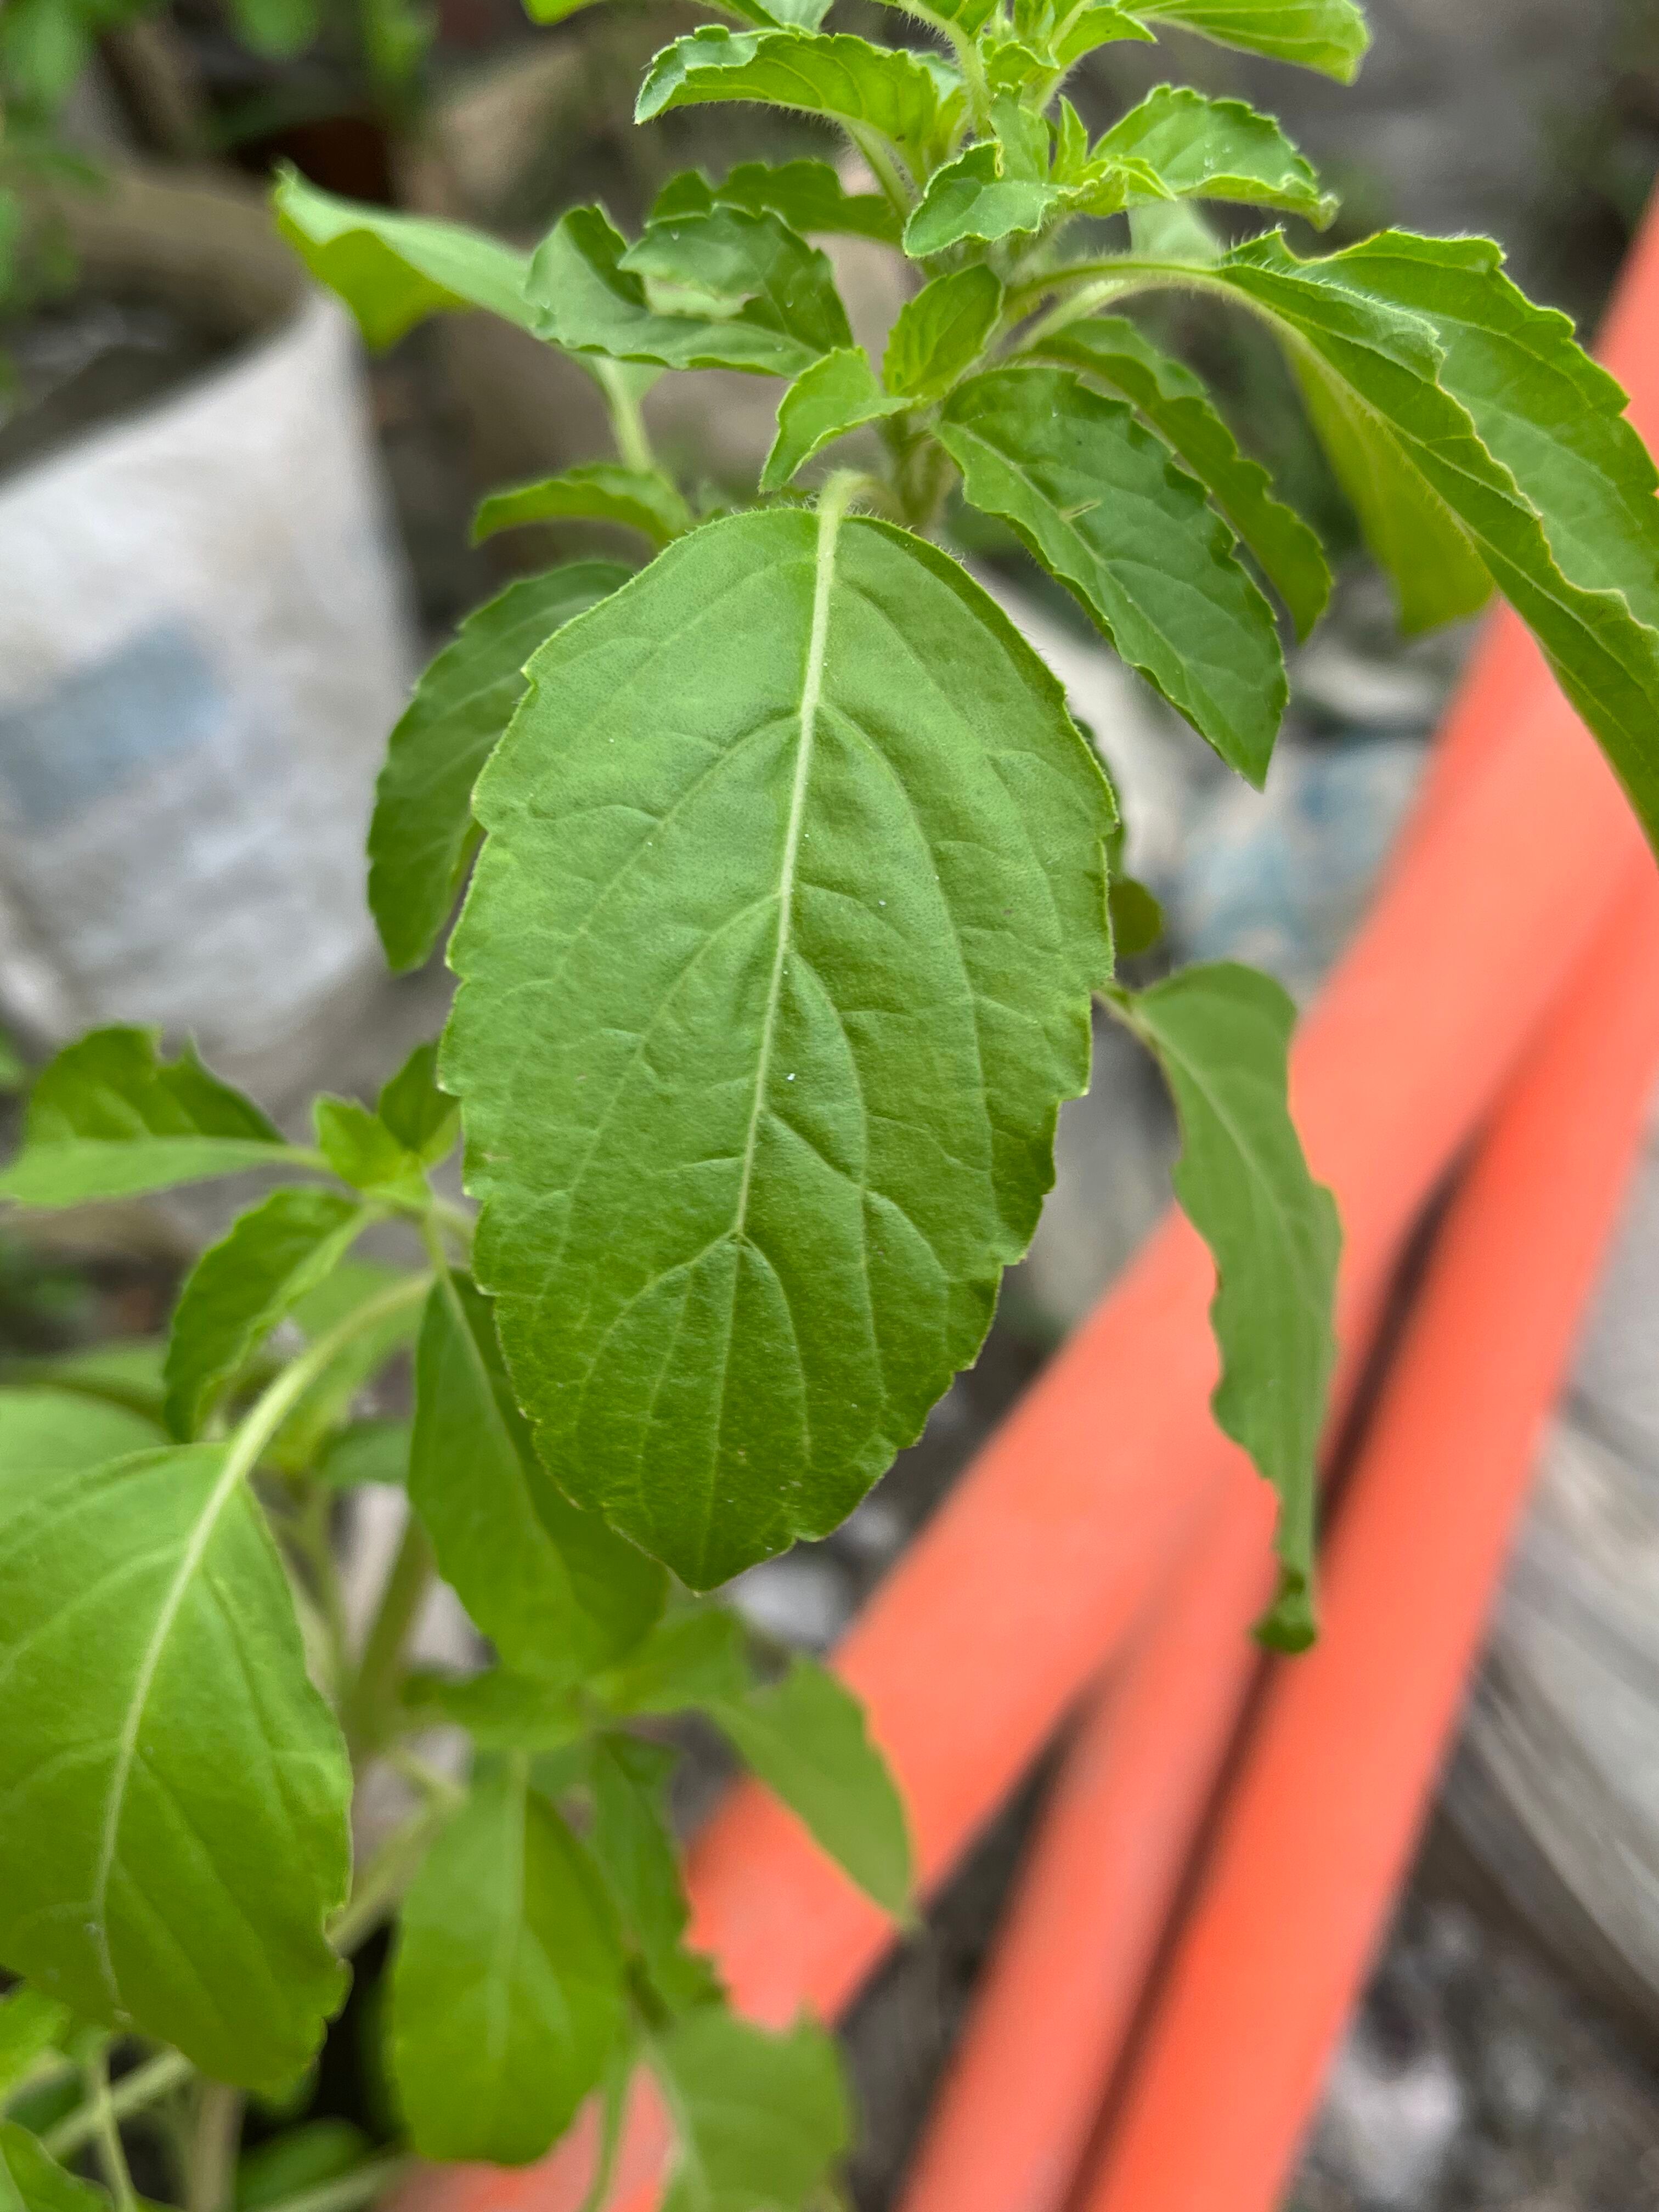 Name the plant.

tulshi
